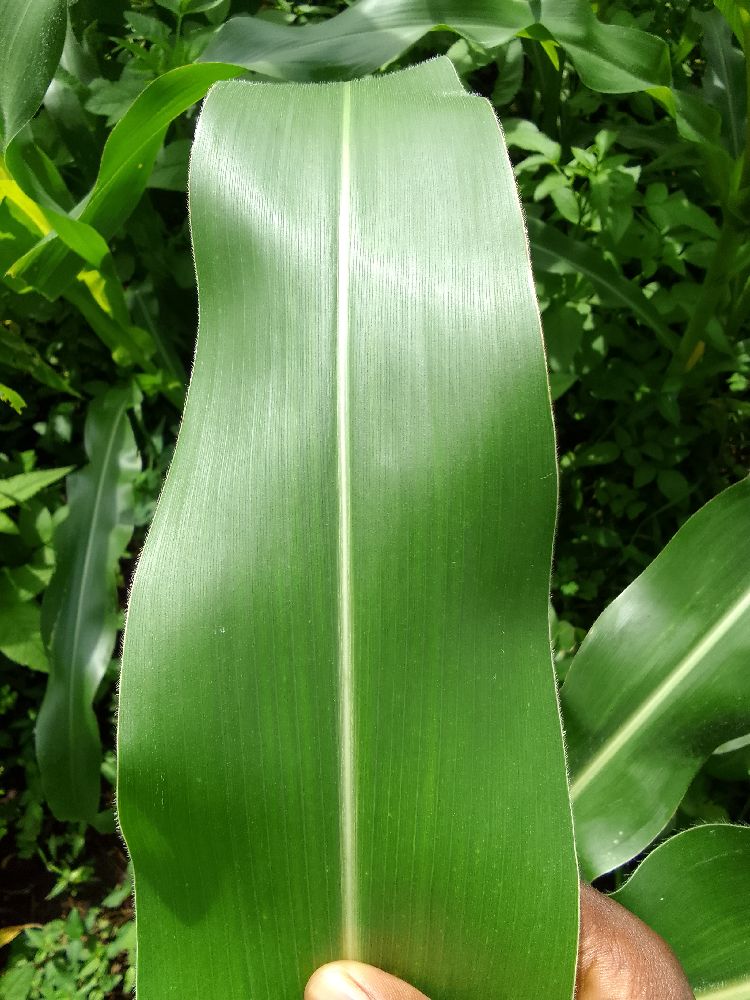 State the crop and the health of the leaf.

maize, healthy
